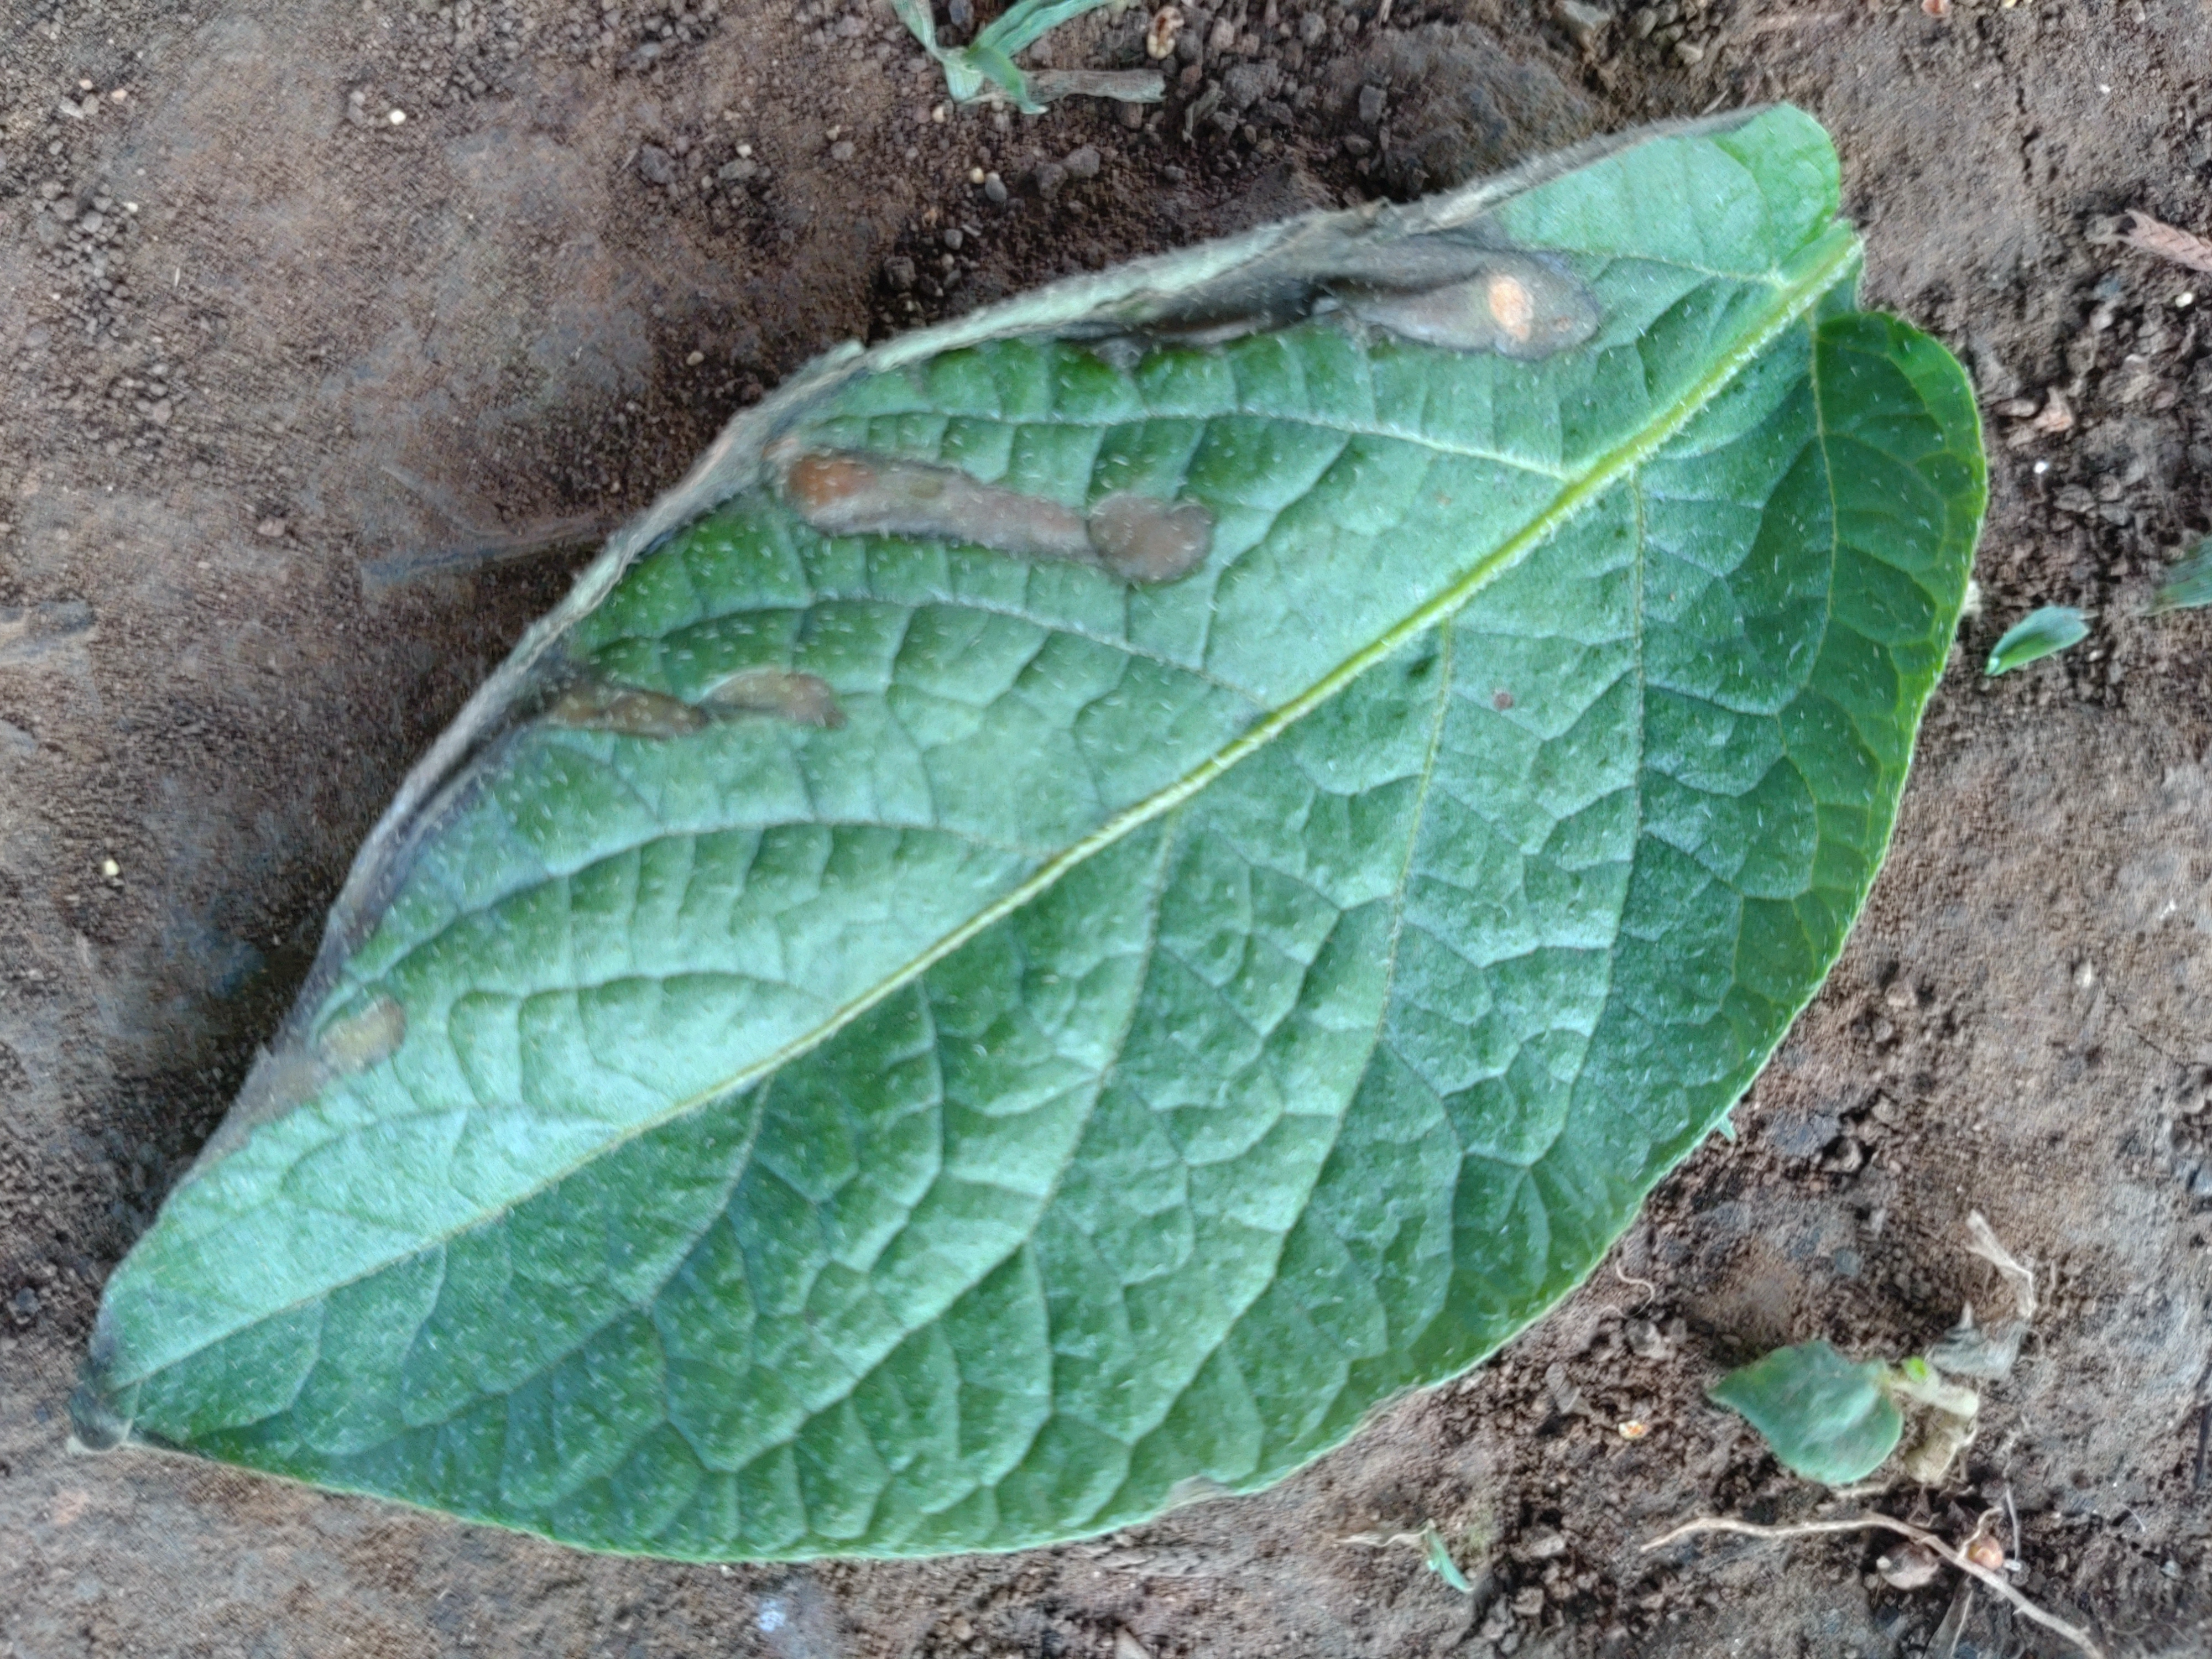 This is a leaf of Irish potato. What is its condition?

early blight
